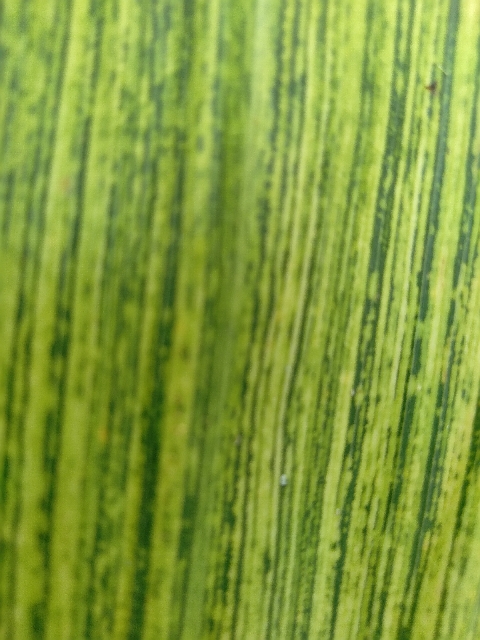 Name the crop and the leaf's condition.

maize, maize streak virus
